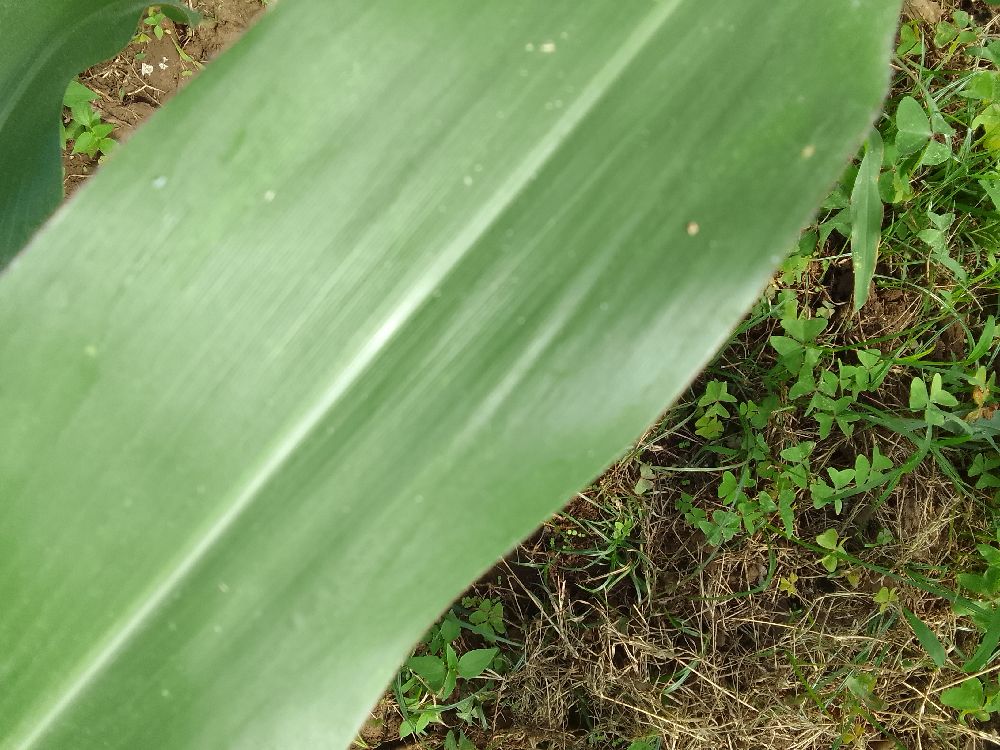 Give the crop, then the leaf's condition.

maize, healthy
